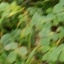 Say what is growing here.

unstructured weed
